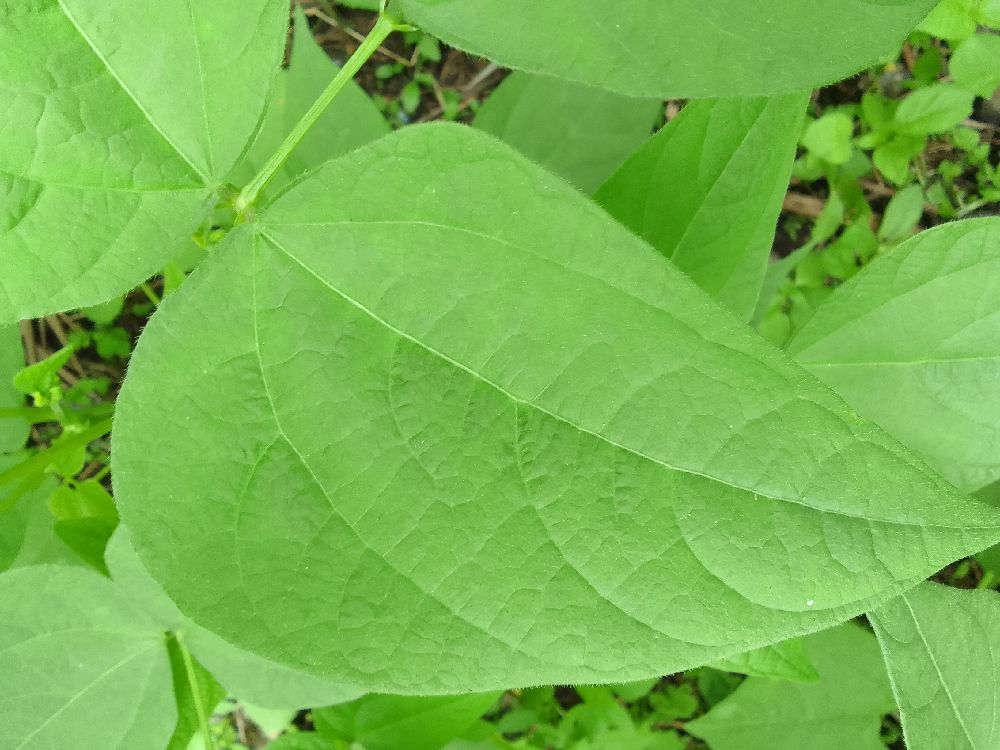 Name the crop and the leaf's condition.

common bean, healthy
